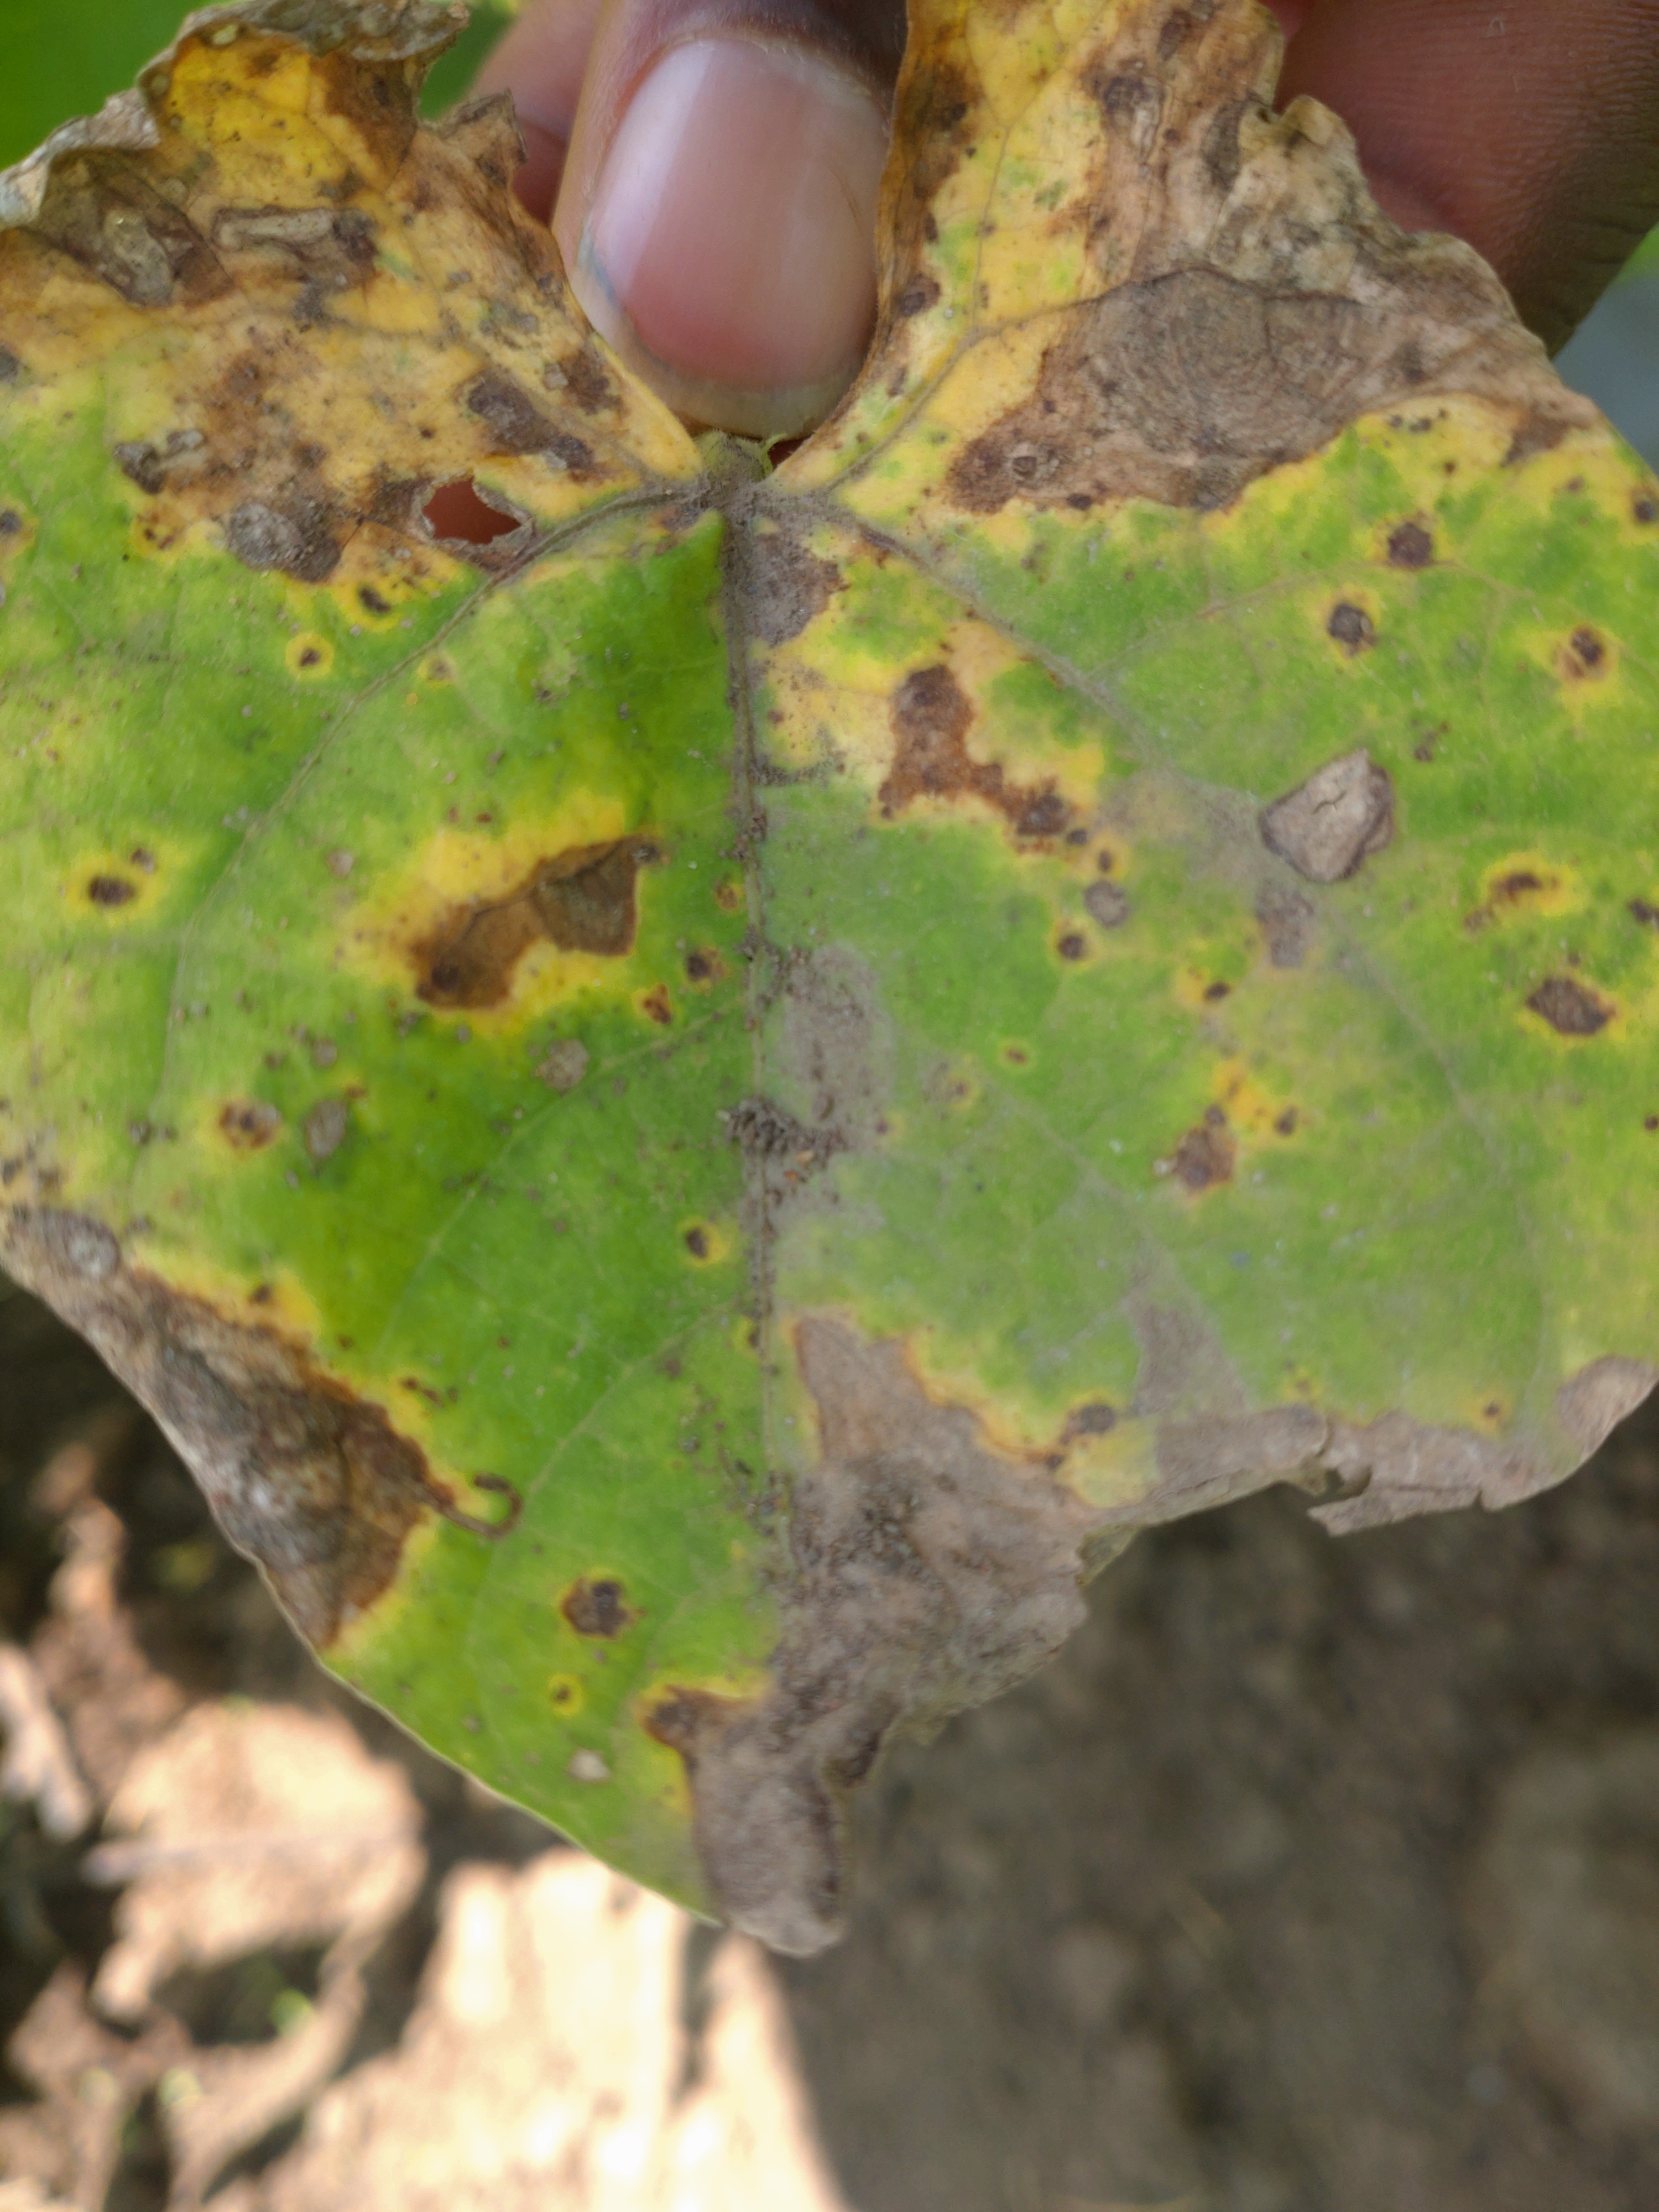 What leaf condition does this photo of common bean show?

rust
